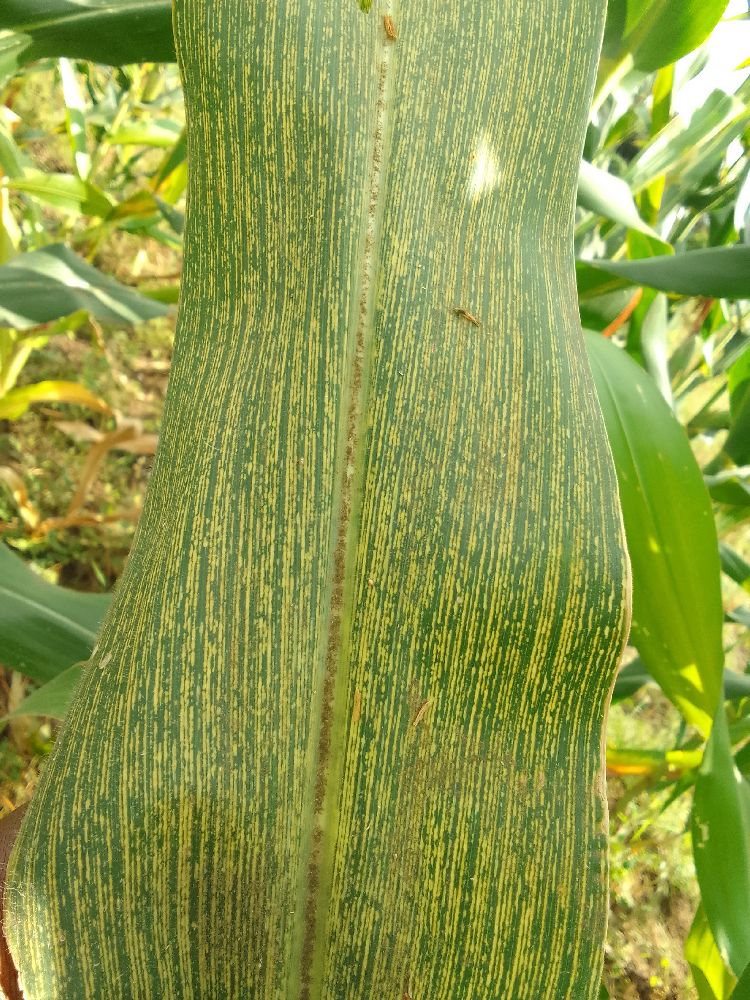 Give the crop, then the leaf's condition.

maize, maize streak virus
